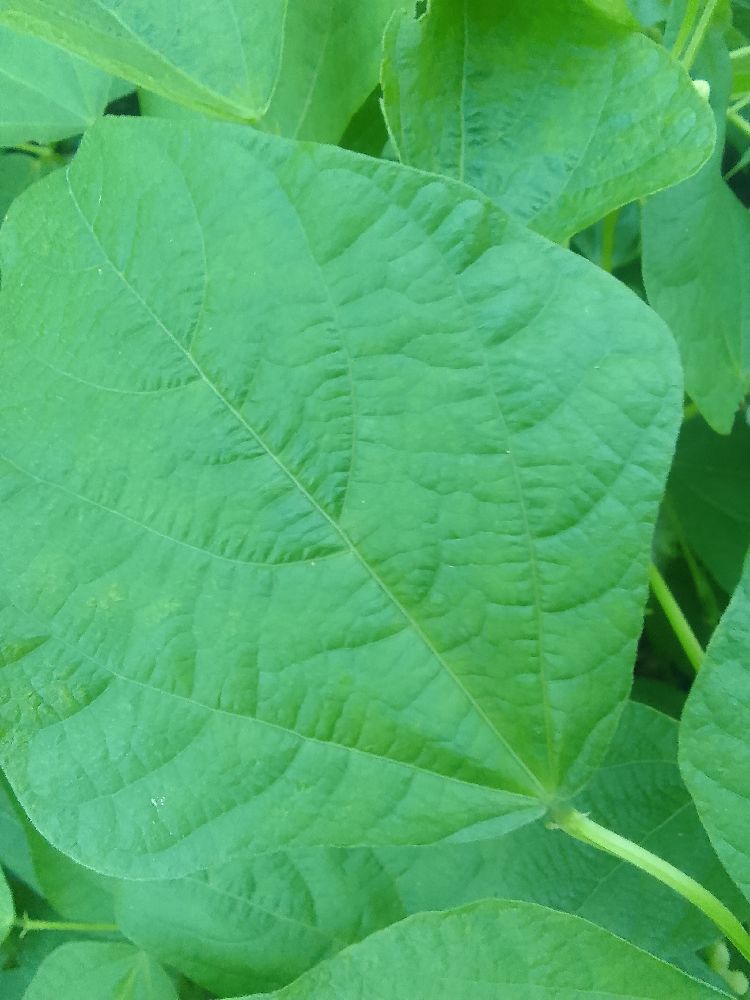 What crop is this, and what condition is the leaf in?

common bean, healthy
